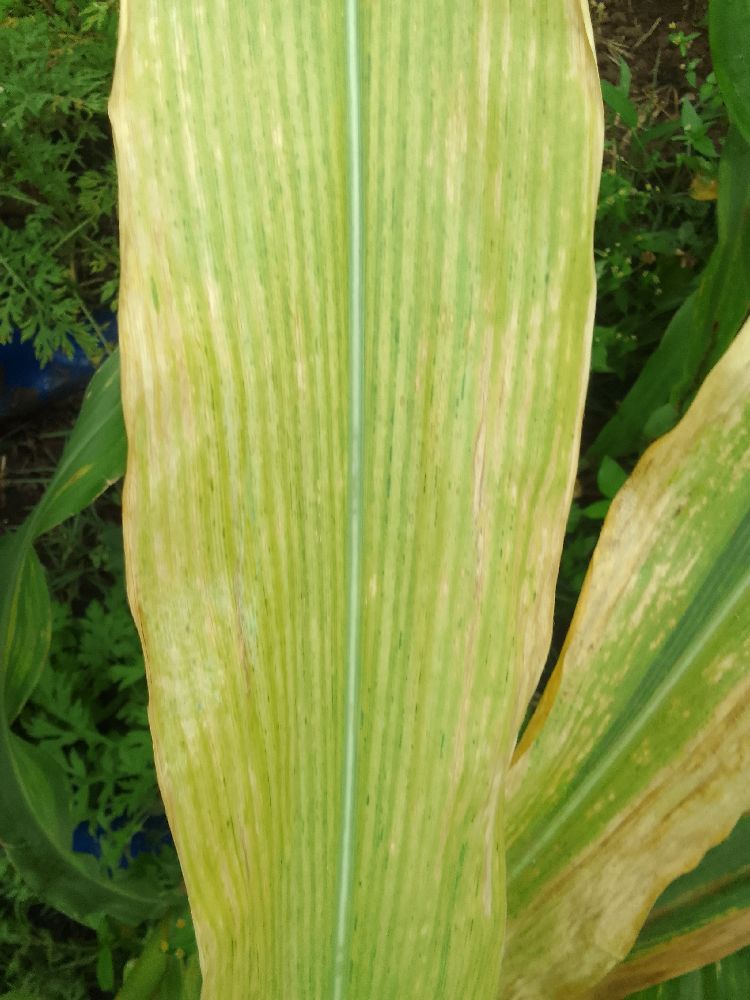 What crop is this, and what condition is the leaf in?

maize, maize lethal necrosis
